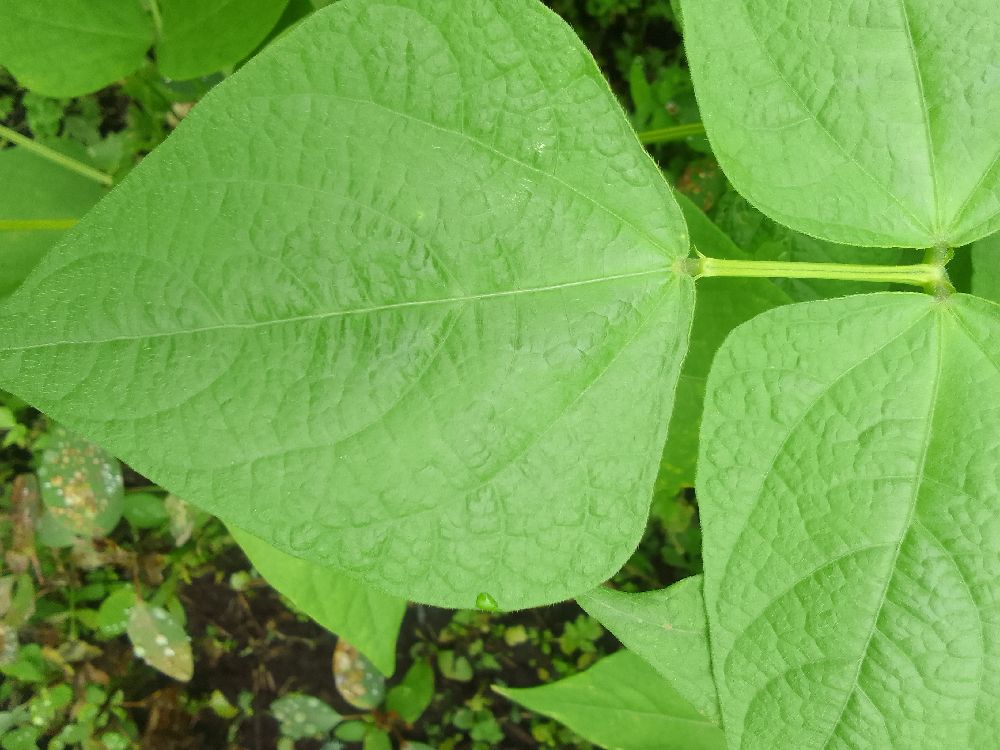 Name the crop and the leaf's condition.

common bean, healthy
